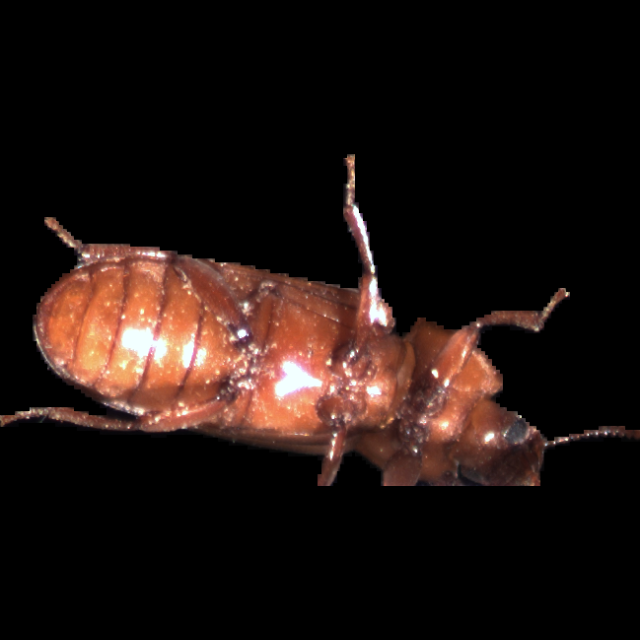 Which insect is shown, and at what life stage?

mealworm beetle
